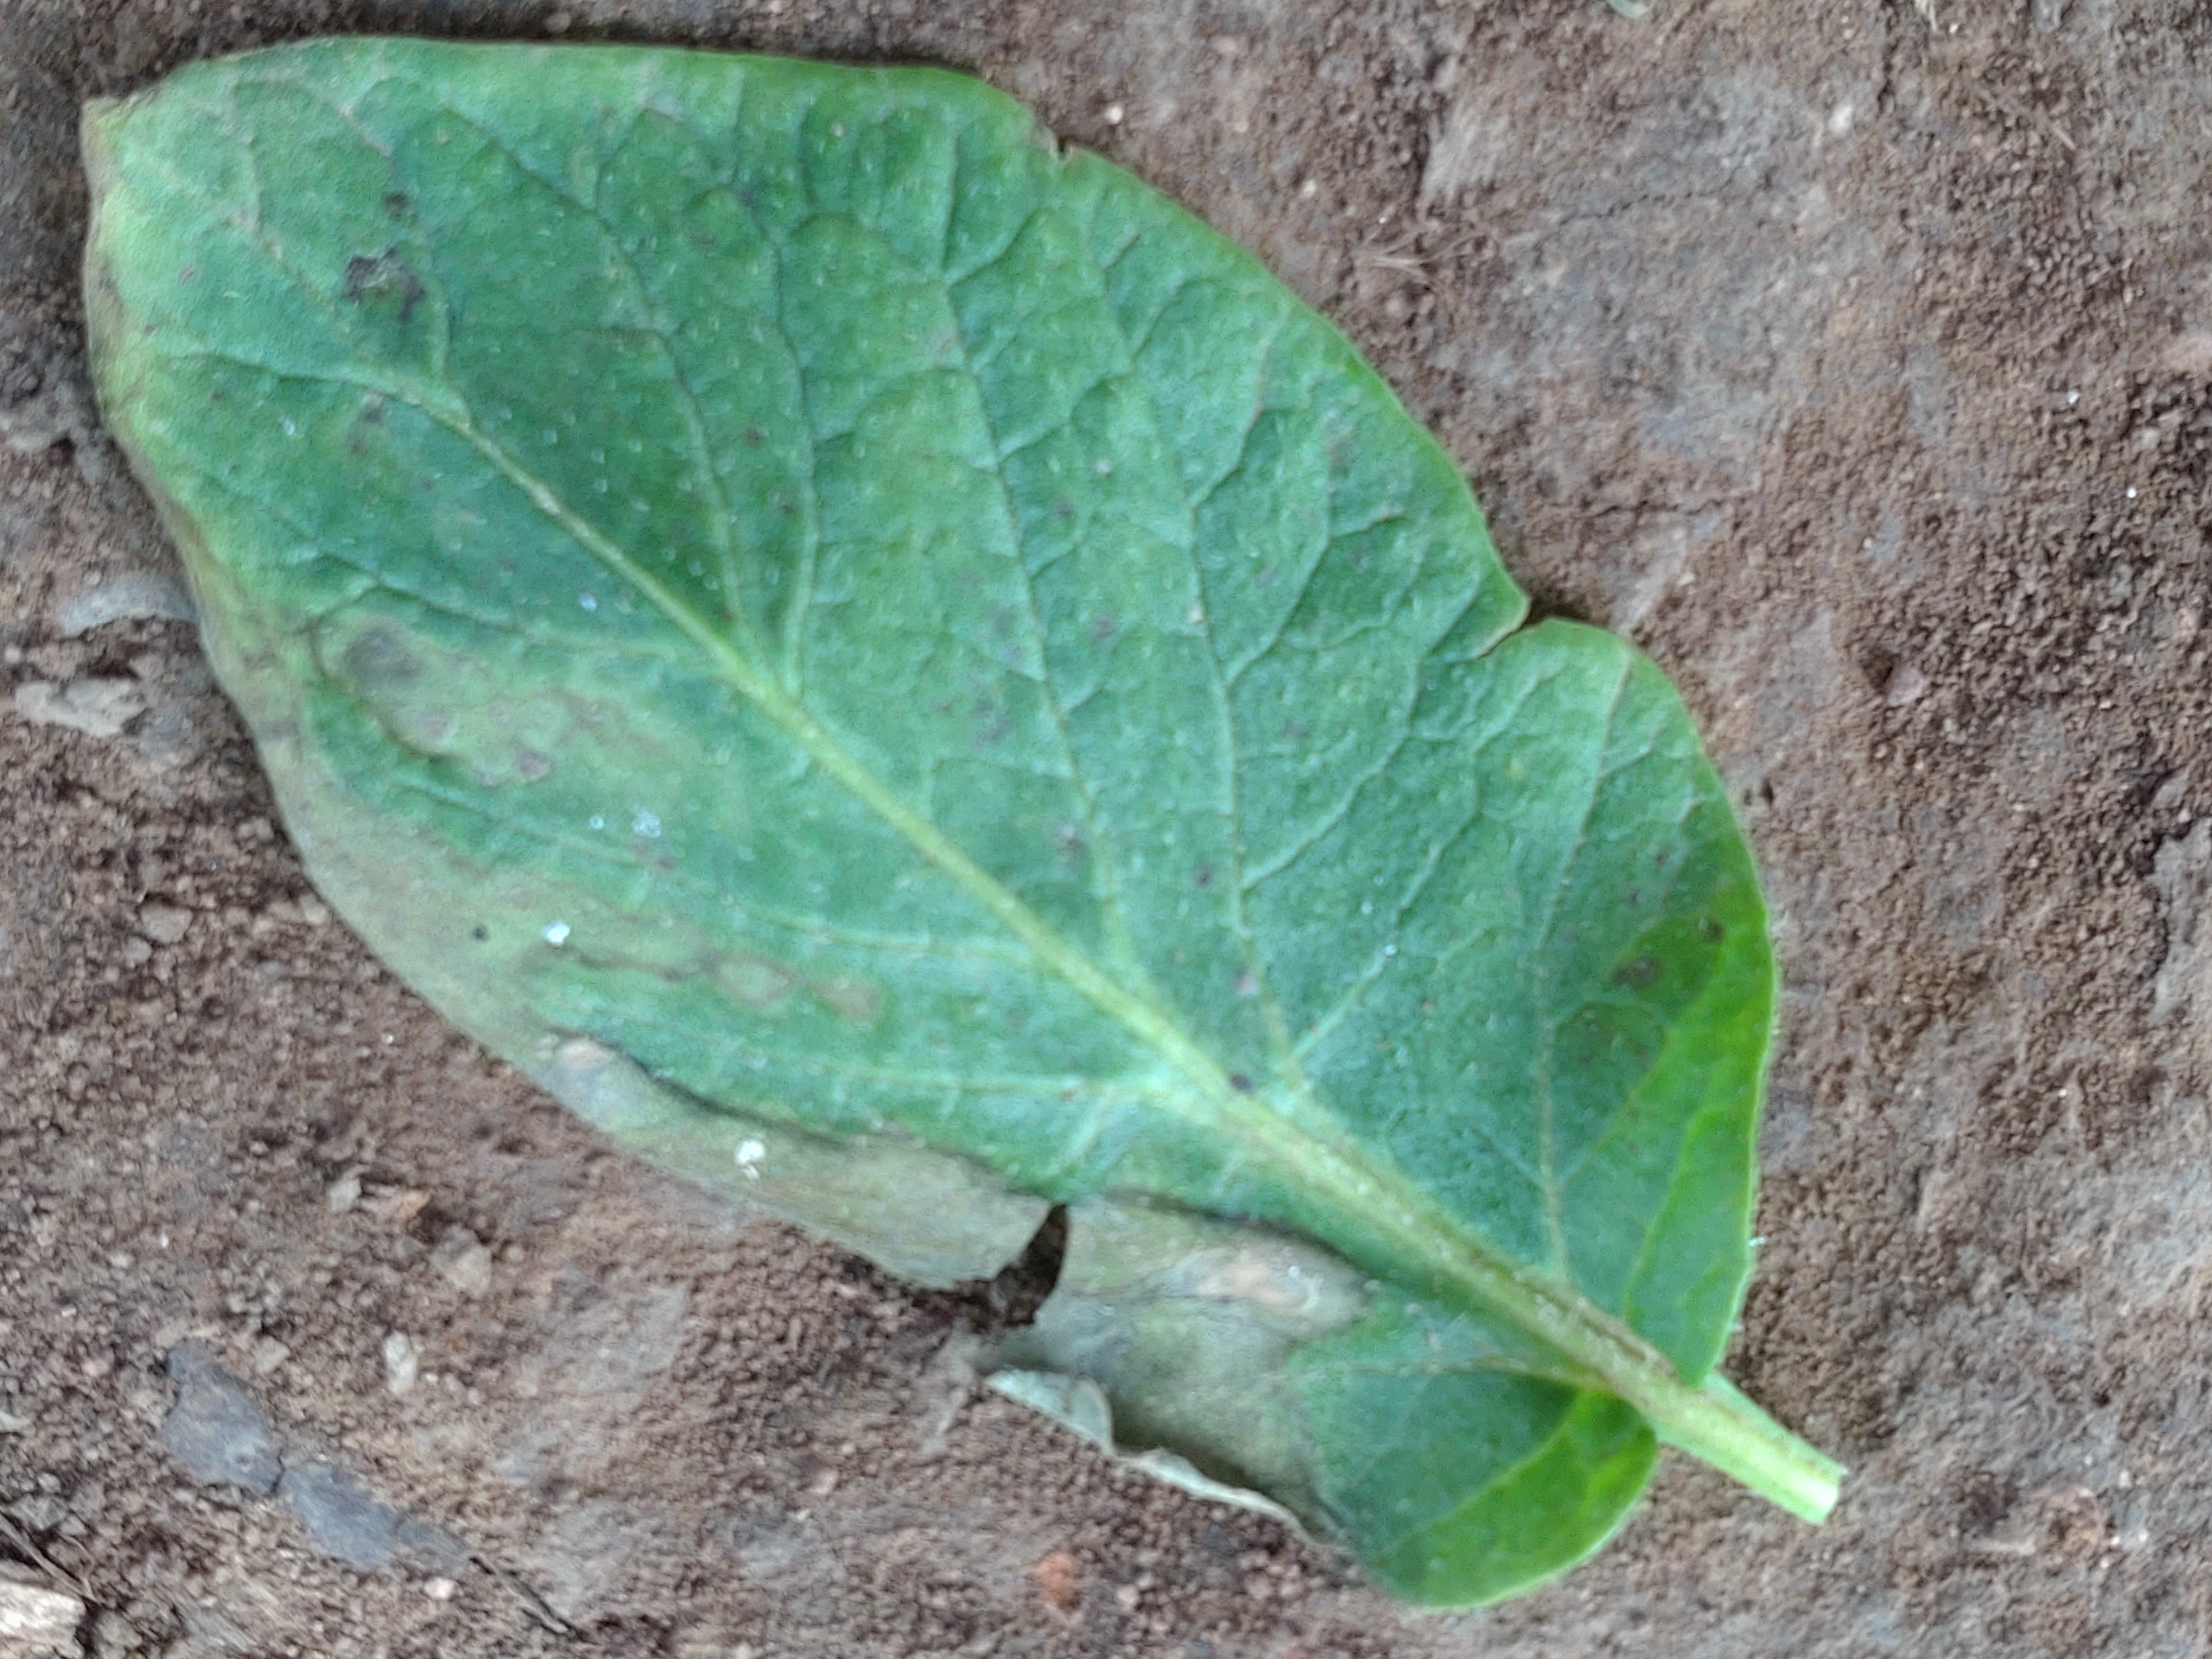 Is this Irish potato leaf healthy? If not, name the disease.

early blight
